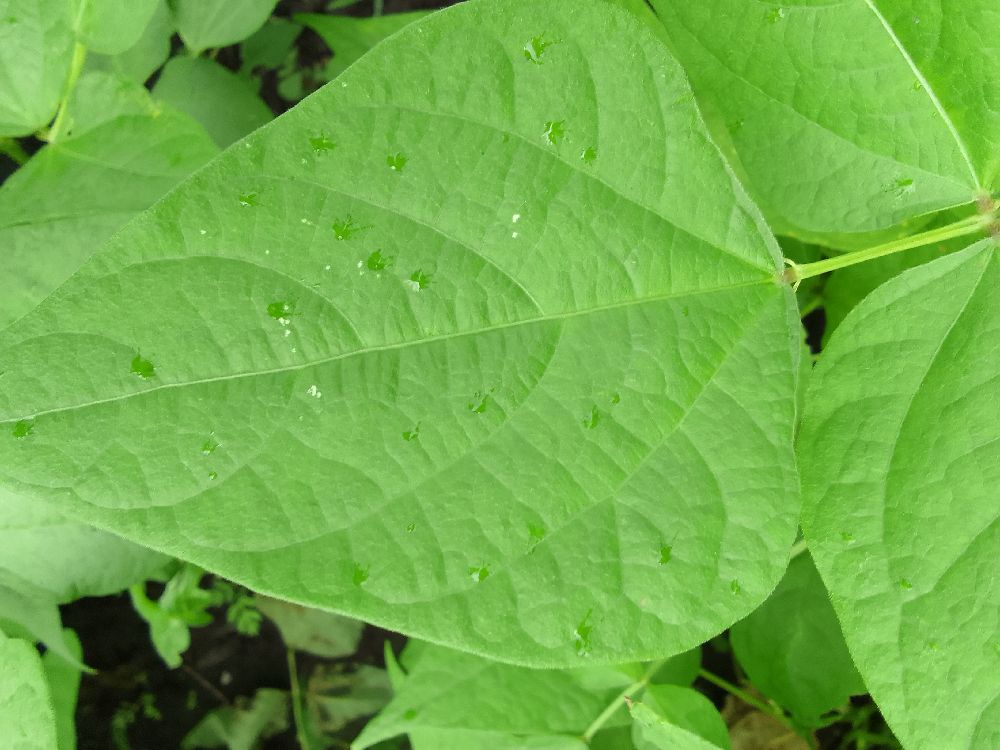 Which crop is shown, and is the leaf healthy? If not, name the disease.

common bean, healthy
